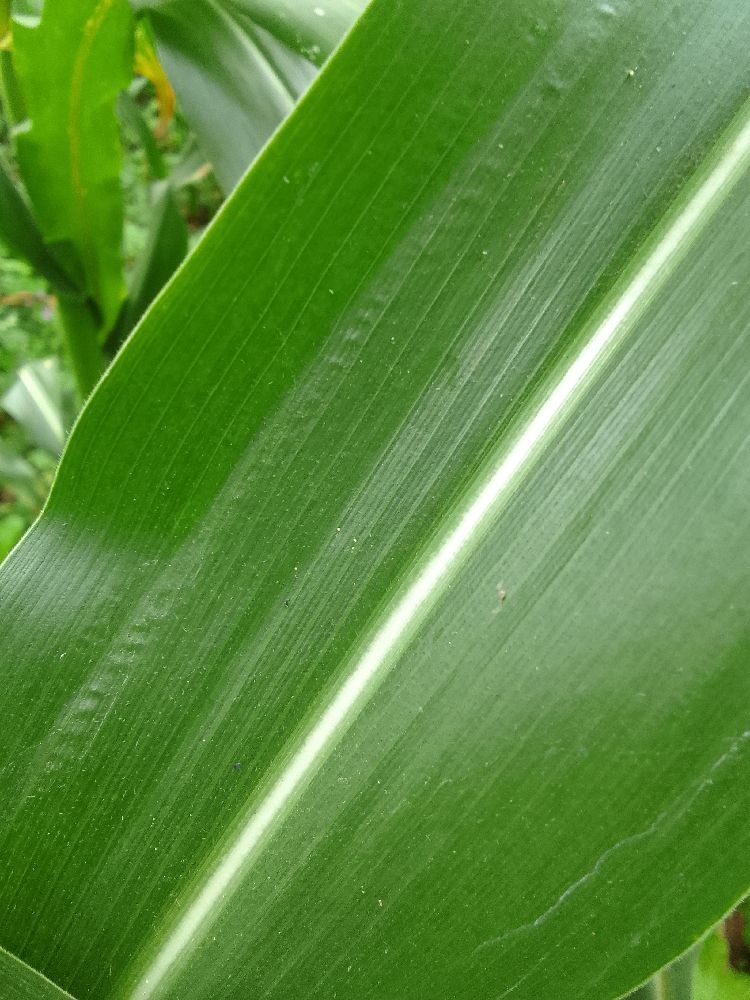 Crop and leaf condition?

maize, healthy
